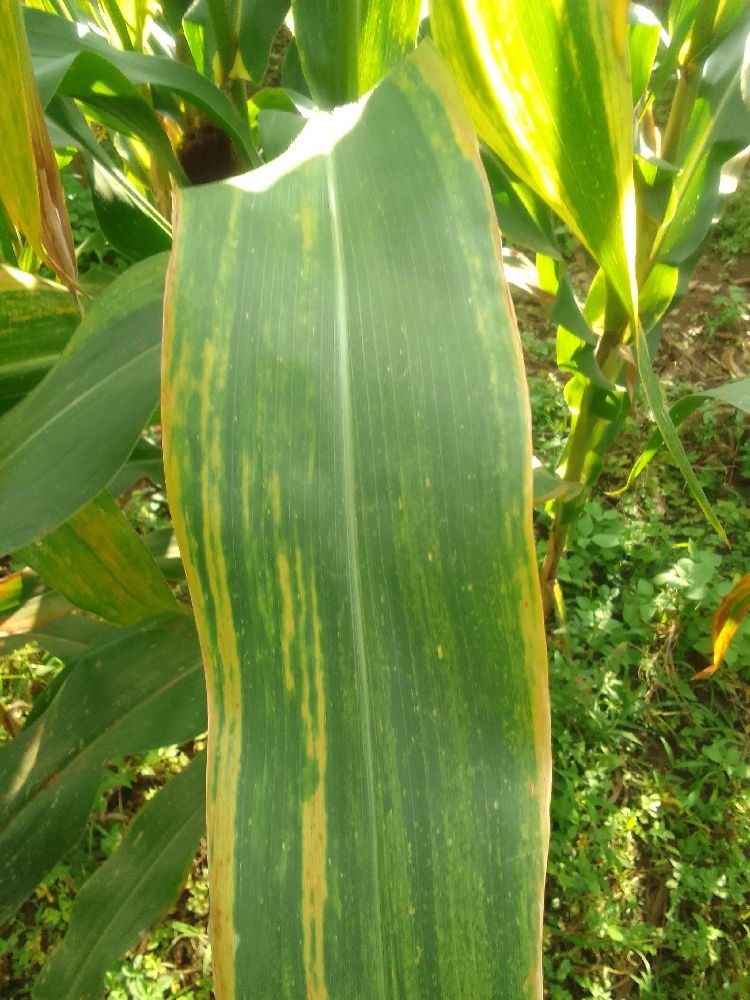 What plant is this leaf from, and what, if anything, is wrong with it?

maize, maize lethal necrosis
